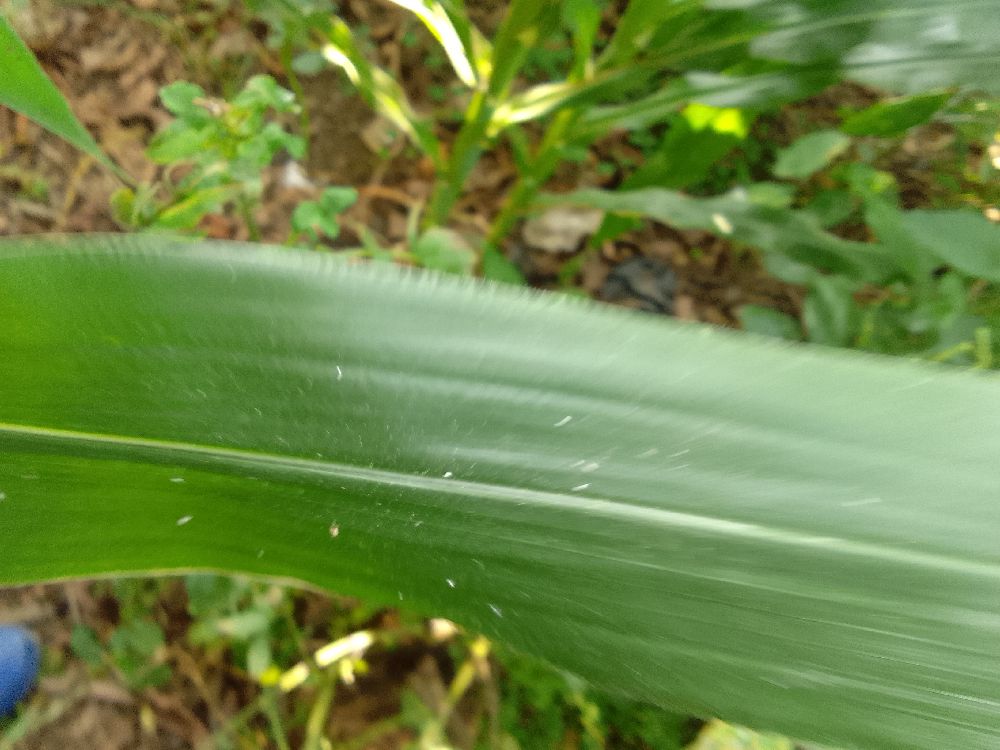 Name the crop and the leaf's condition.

maize, healthy
